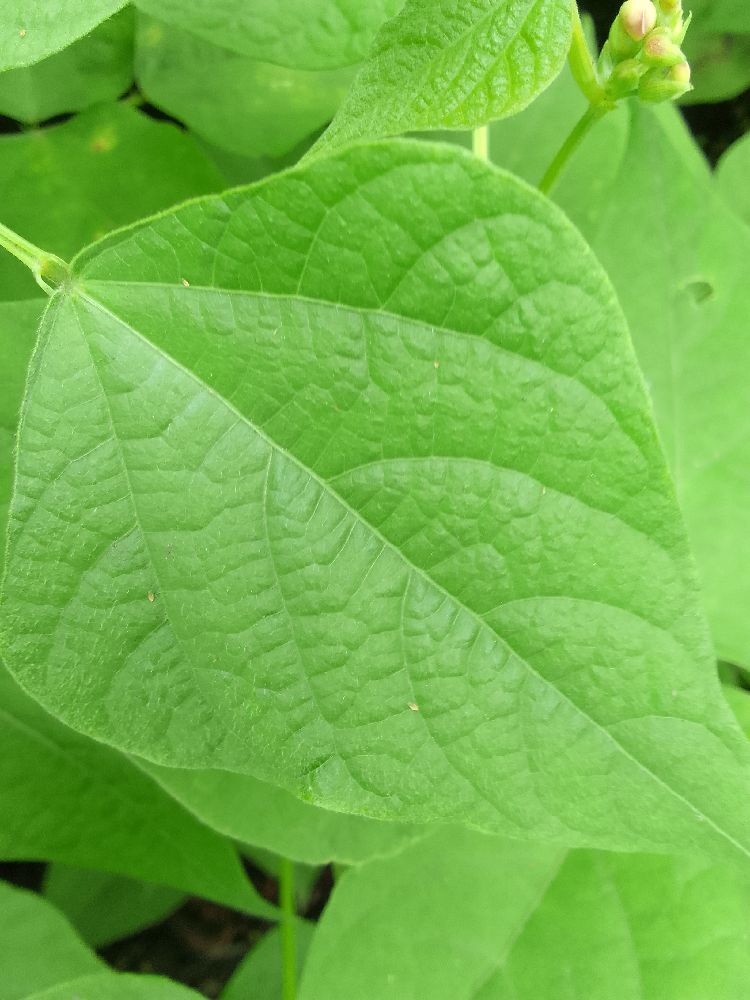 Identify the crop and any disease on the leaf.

common bean, healthy
